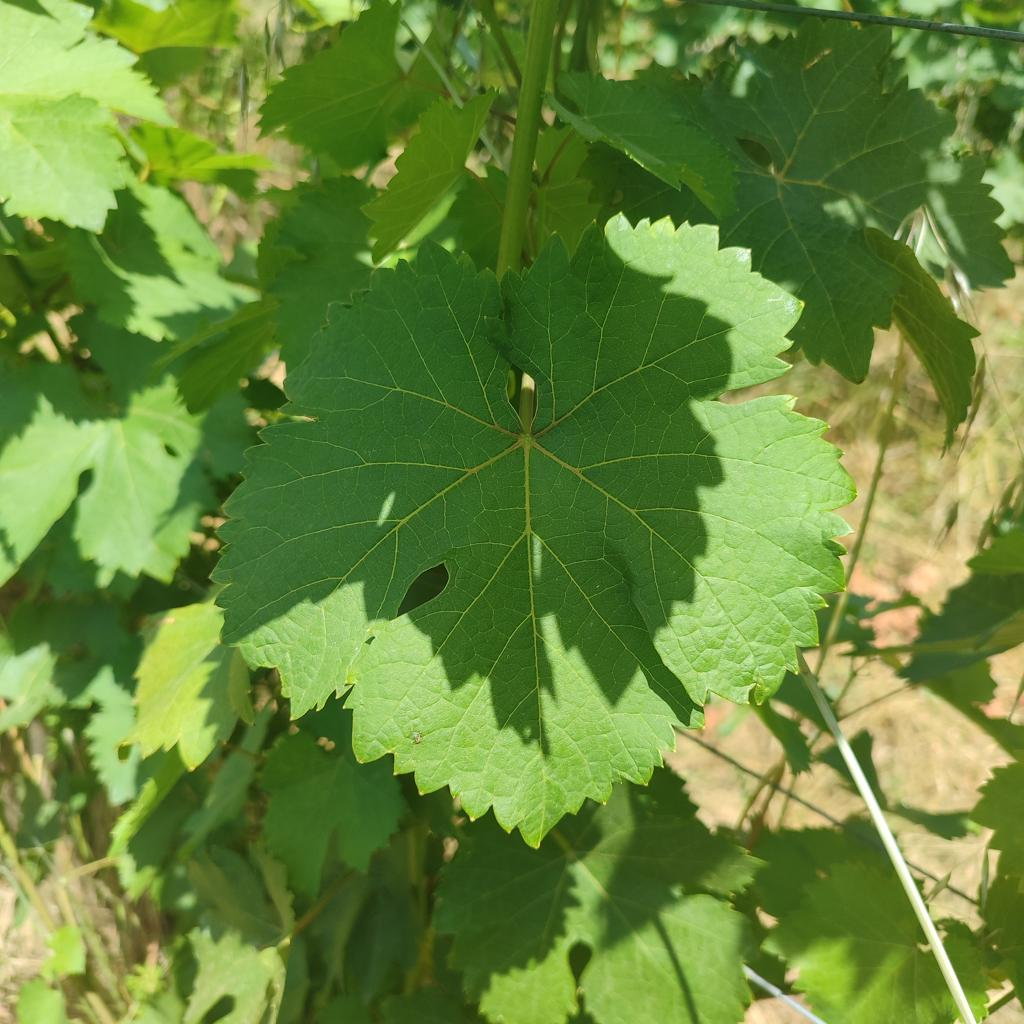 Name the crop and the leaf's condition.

grapevine, healthy
